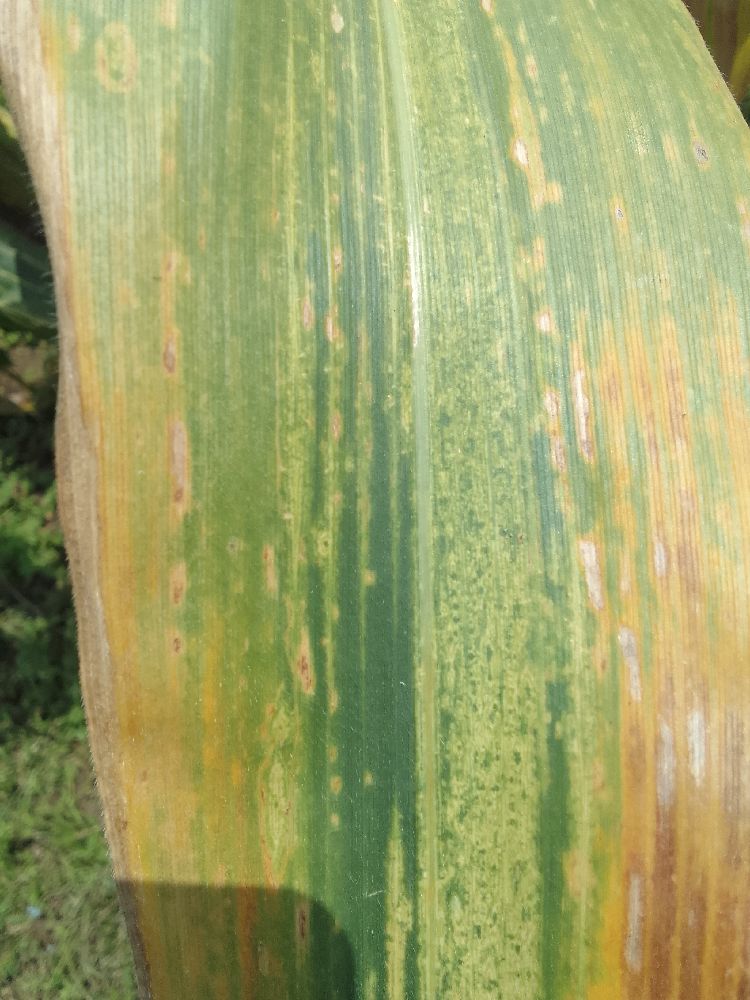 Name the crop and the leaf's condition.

maize, maize lethal necrosis
